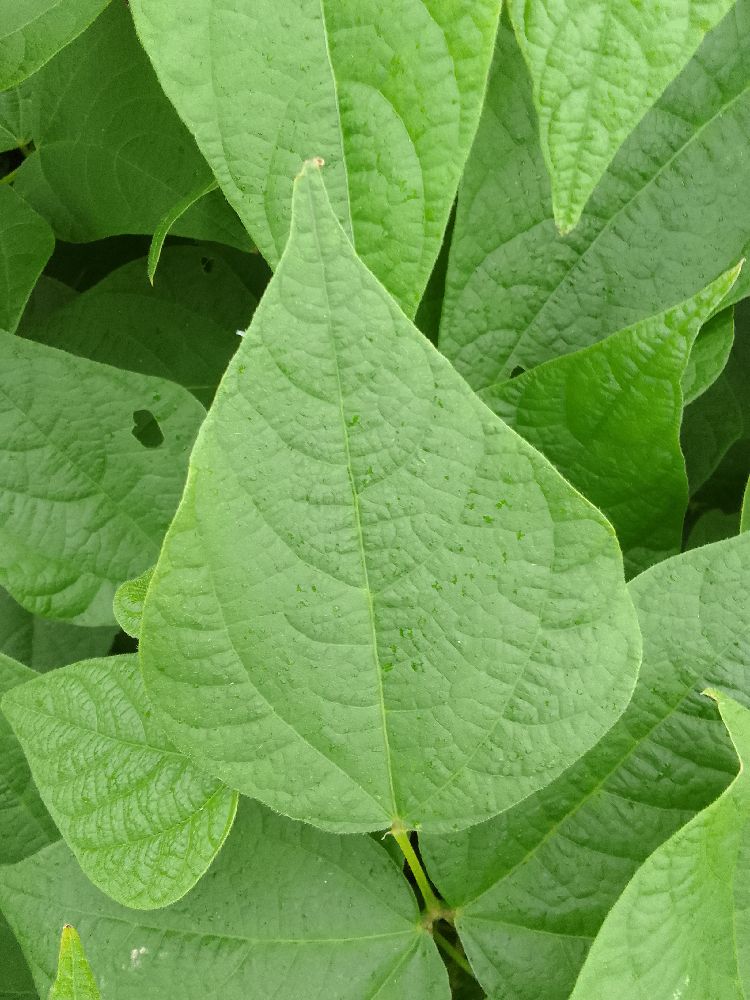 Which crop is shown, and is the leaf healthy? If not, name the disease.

common bean, healthy
